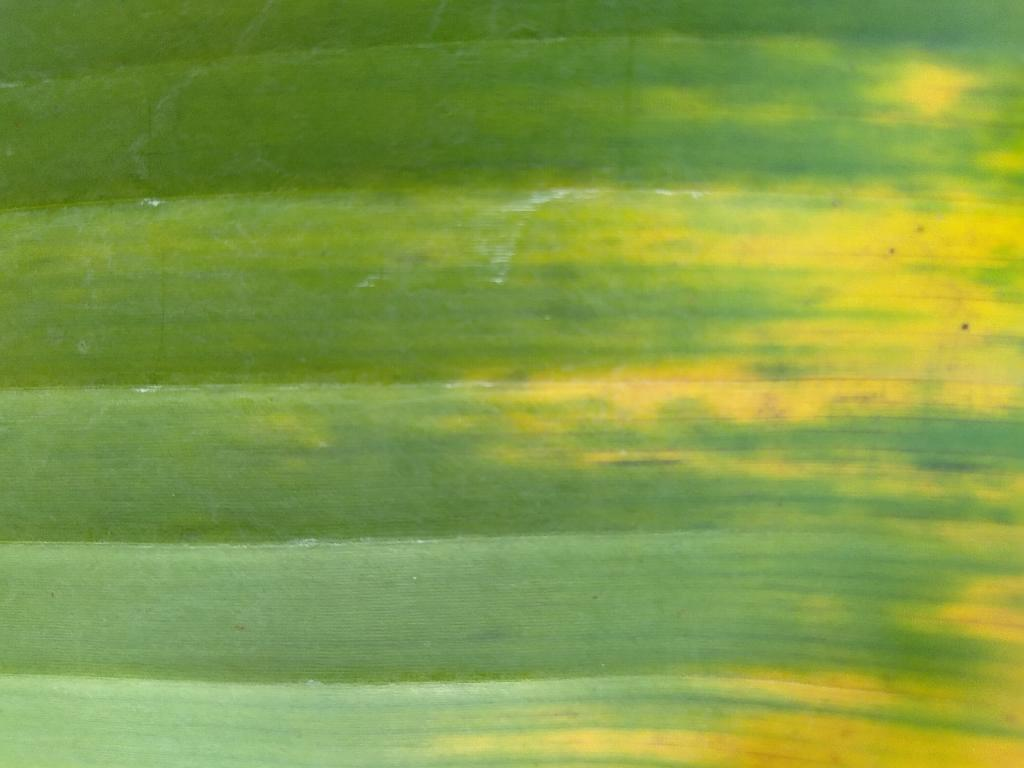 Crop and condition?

banana, fusarium wilt race 1
